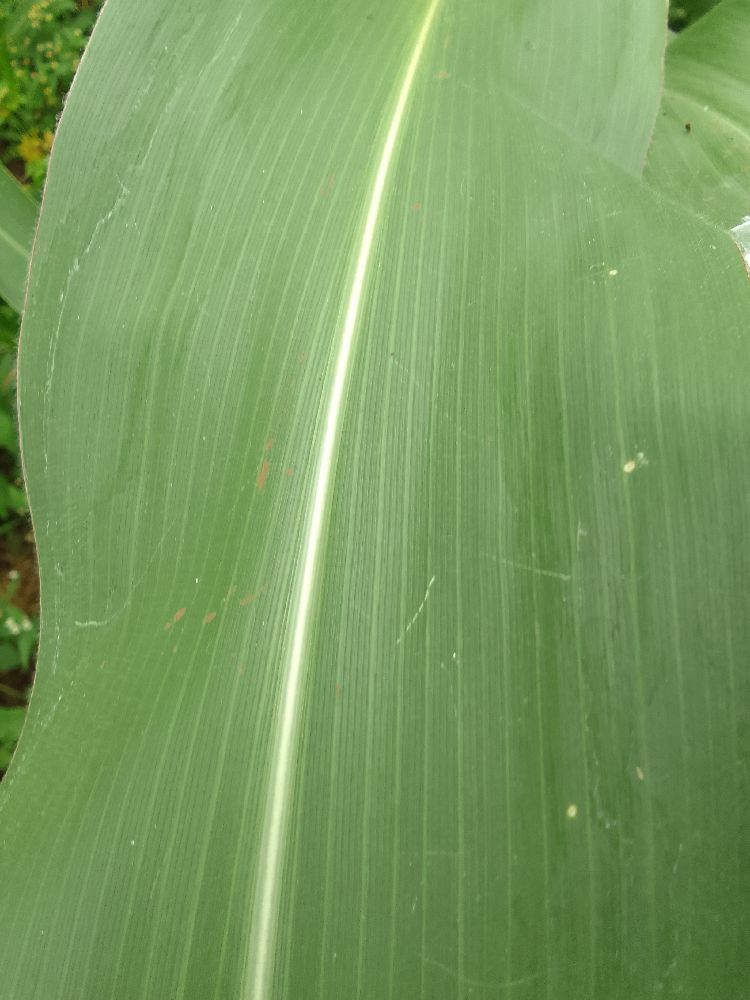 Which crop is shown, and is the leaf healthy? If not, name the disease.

maize, healthy
